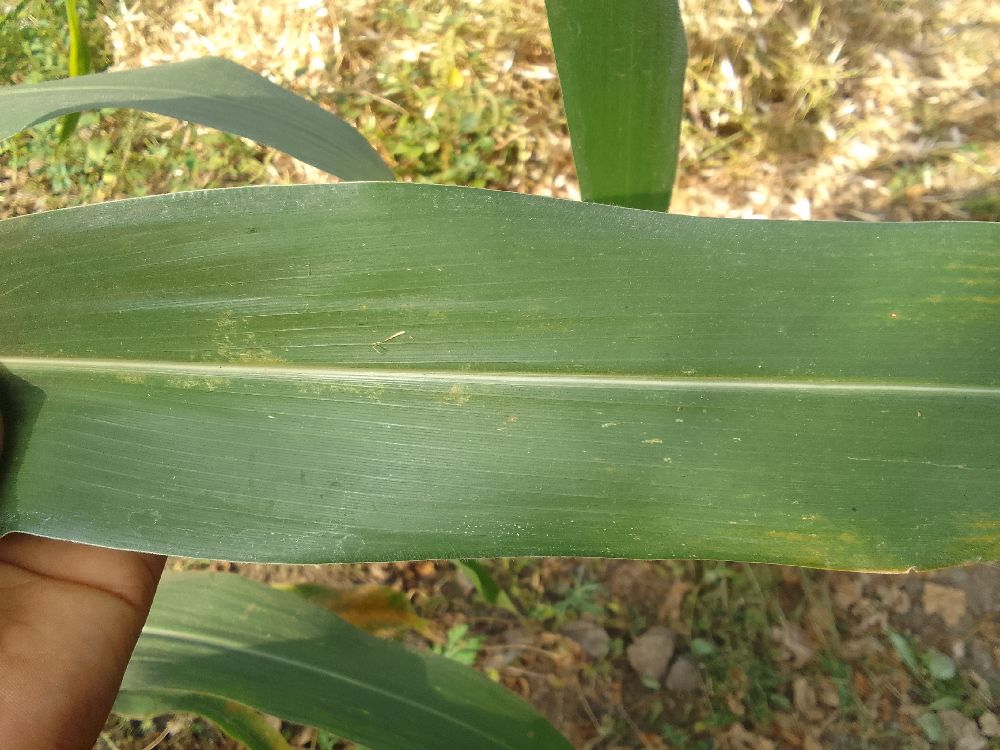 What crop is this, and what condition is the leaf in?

maize, healthy
